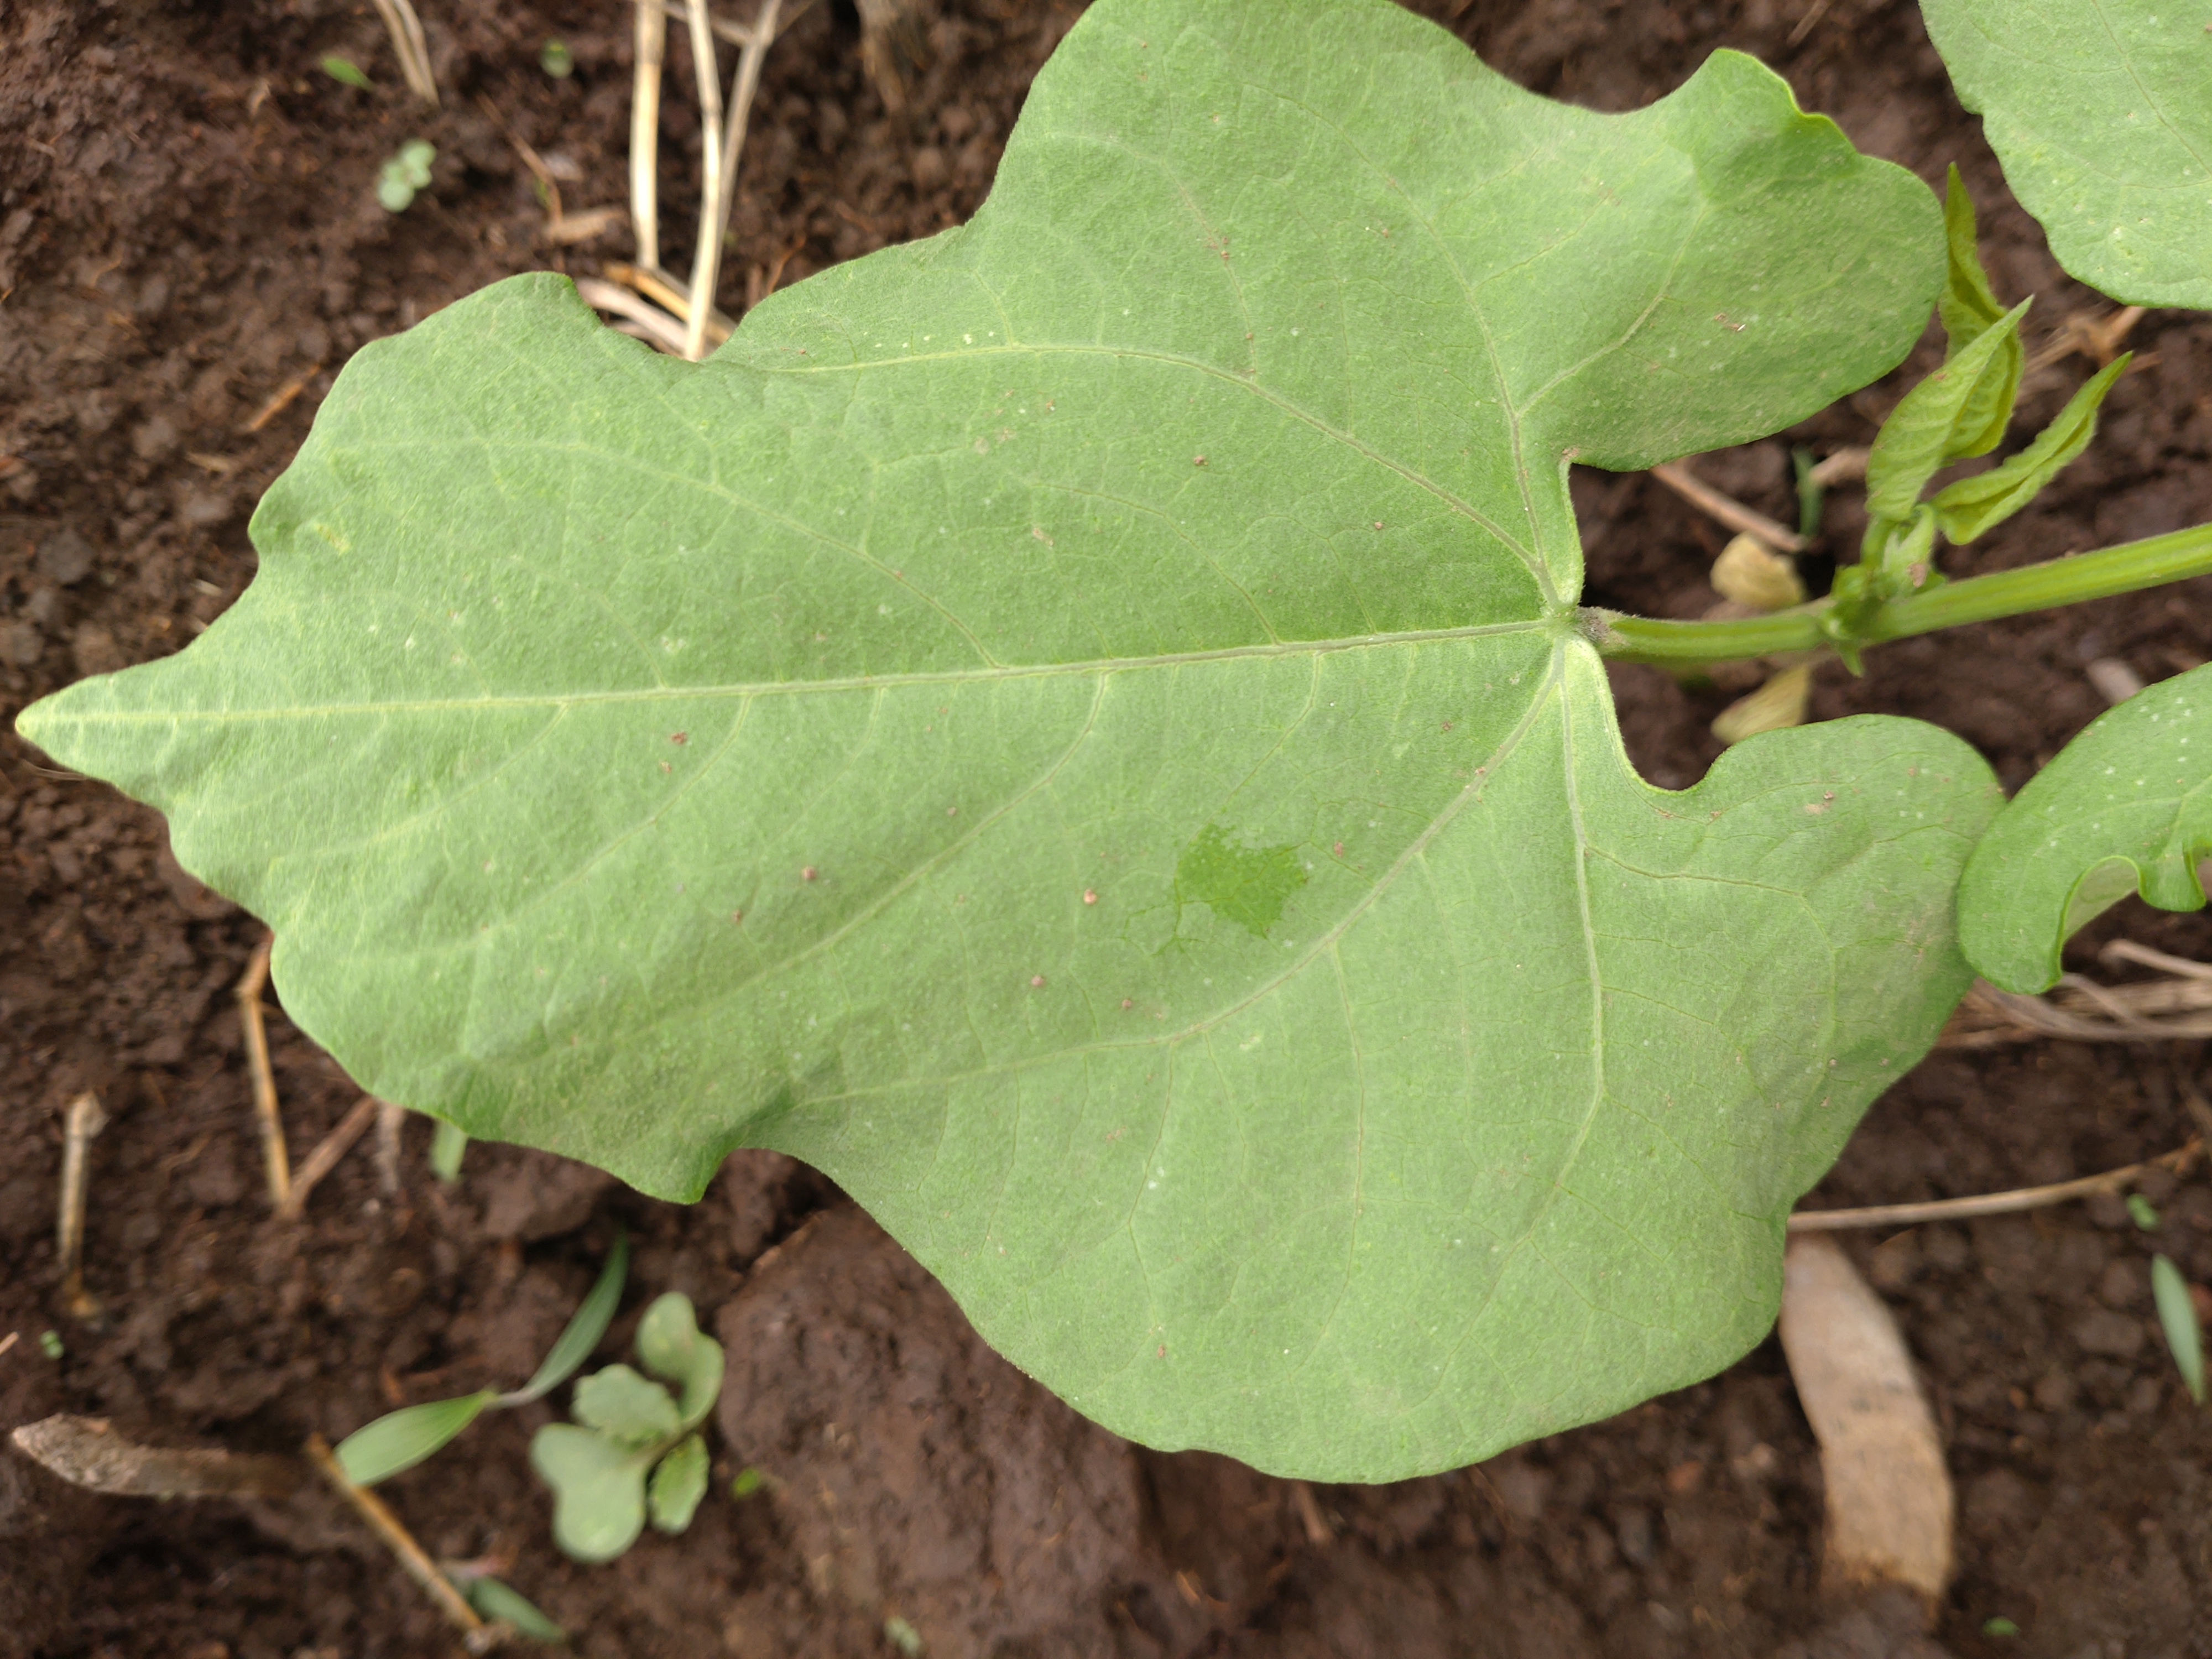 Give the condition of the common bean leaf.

healthy
